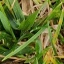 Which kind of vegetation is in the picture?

grass
